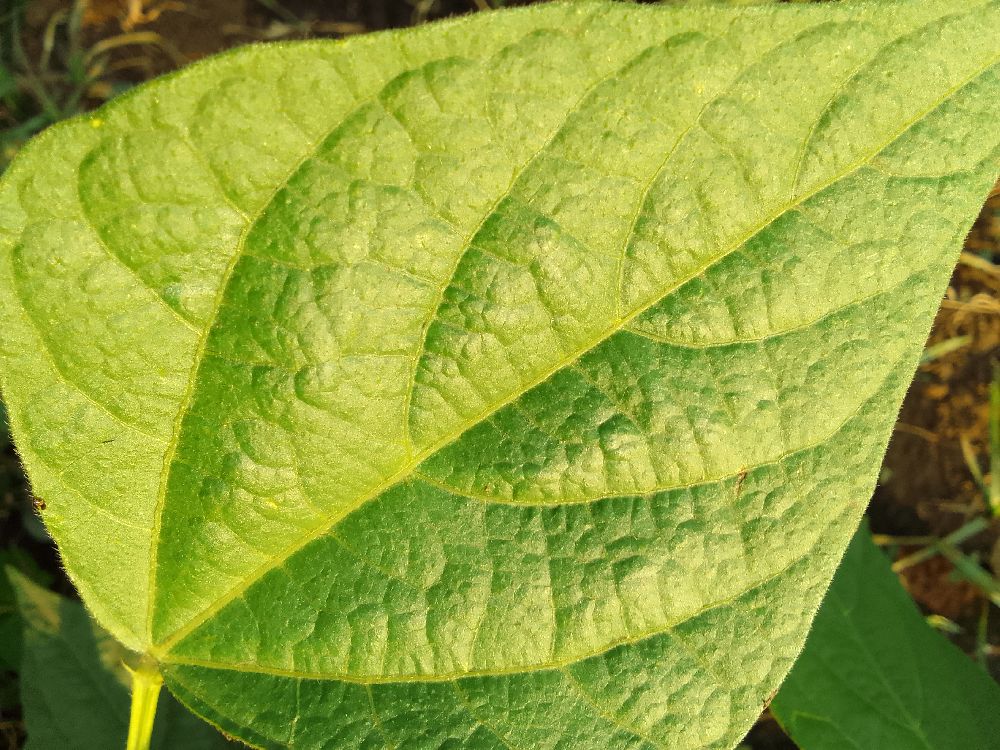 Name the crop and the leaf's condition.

common bean, healthy
